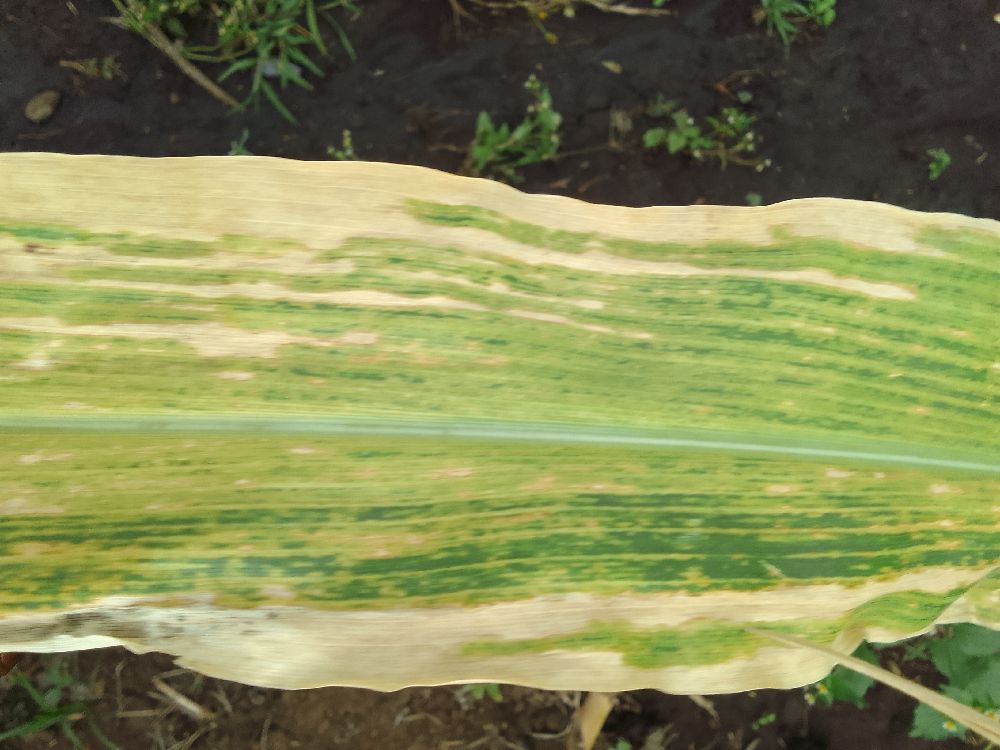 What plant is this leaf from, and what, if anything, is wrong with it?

maize, maize lethal necrosis
